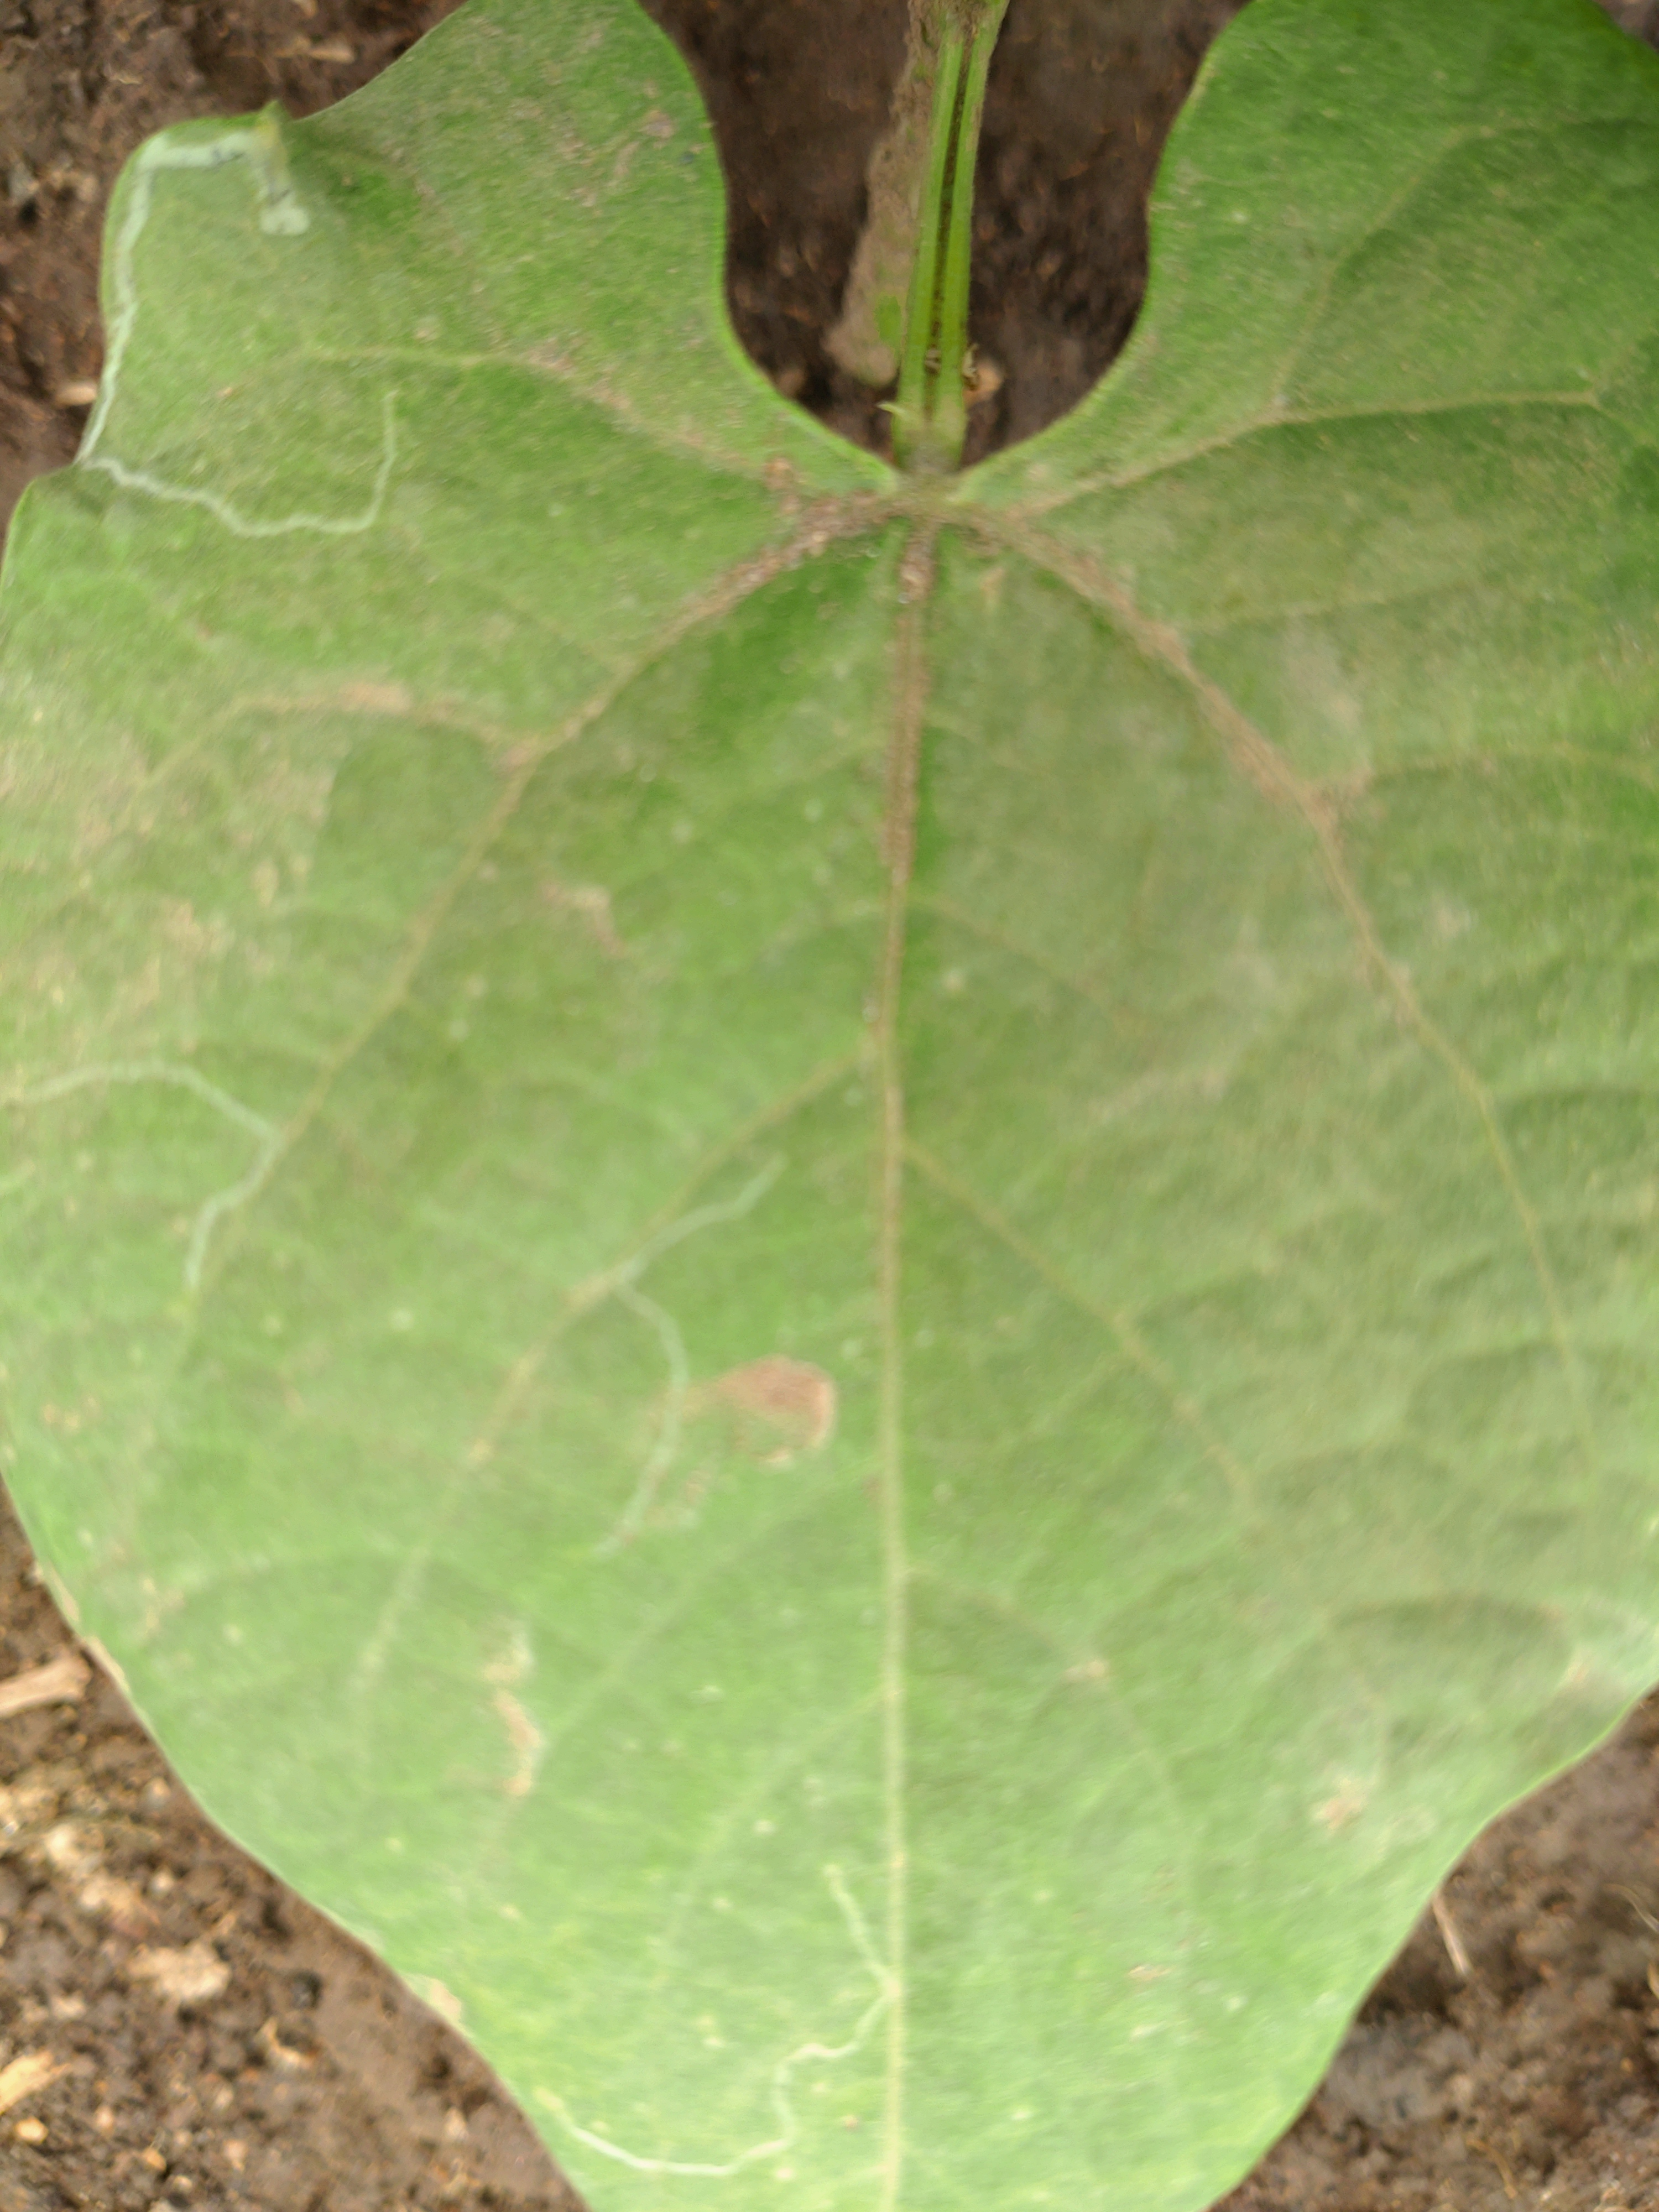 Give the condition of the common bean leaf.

healthy
